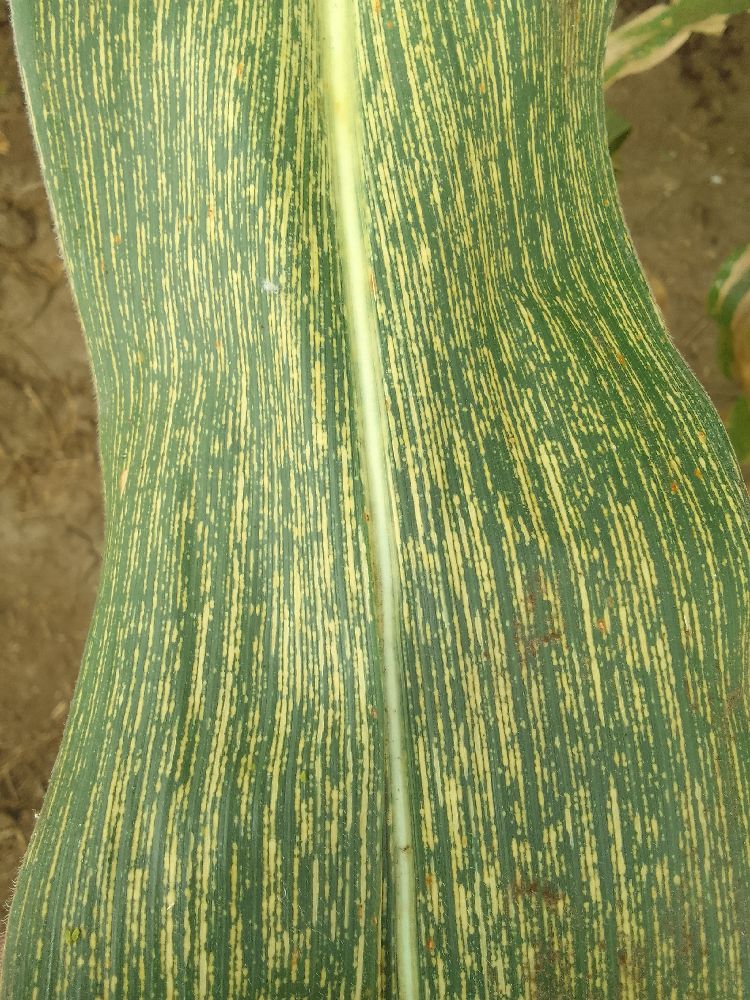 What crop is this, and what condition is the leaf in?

maize, maize streak virus
